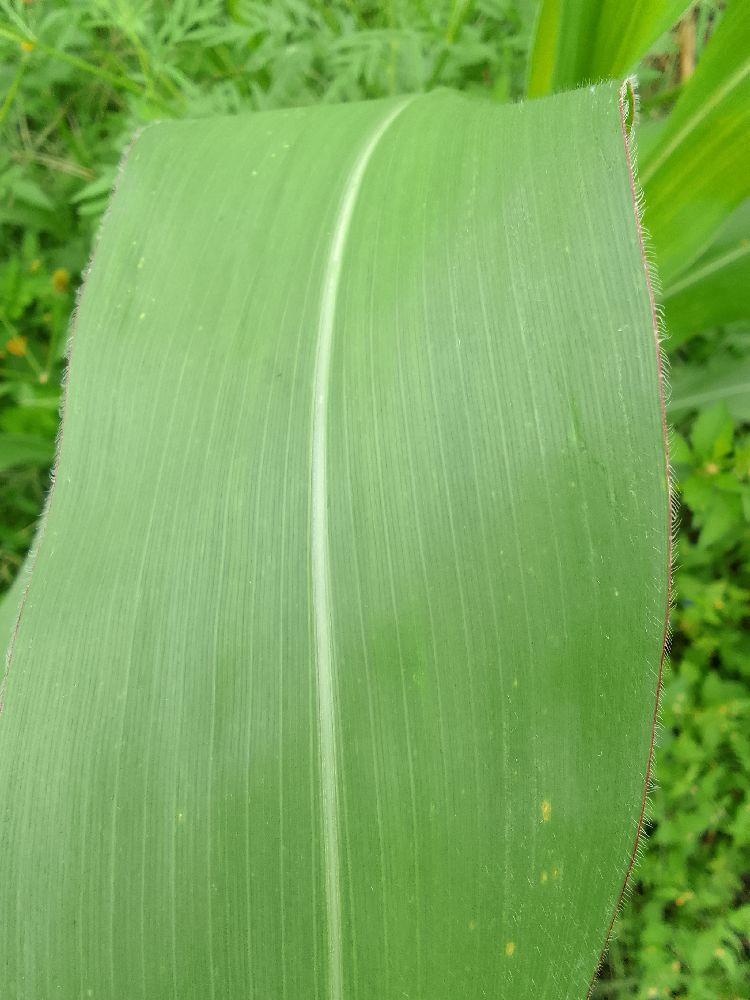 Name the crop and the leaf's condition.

maize, healthy
